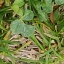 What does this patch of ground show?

unstructured weed
